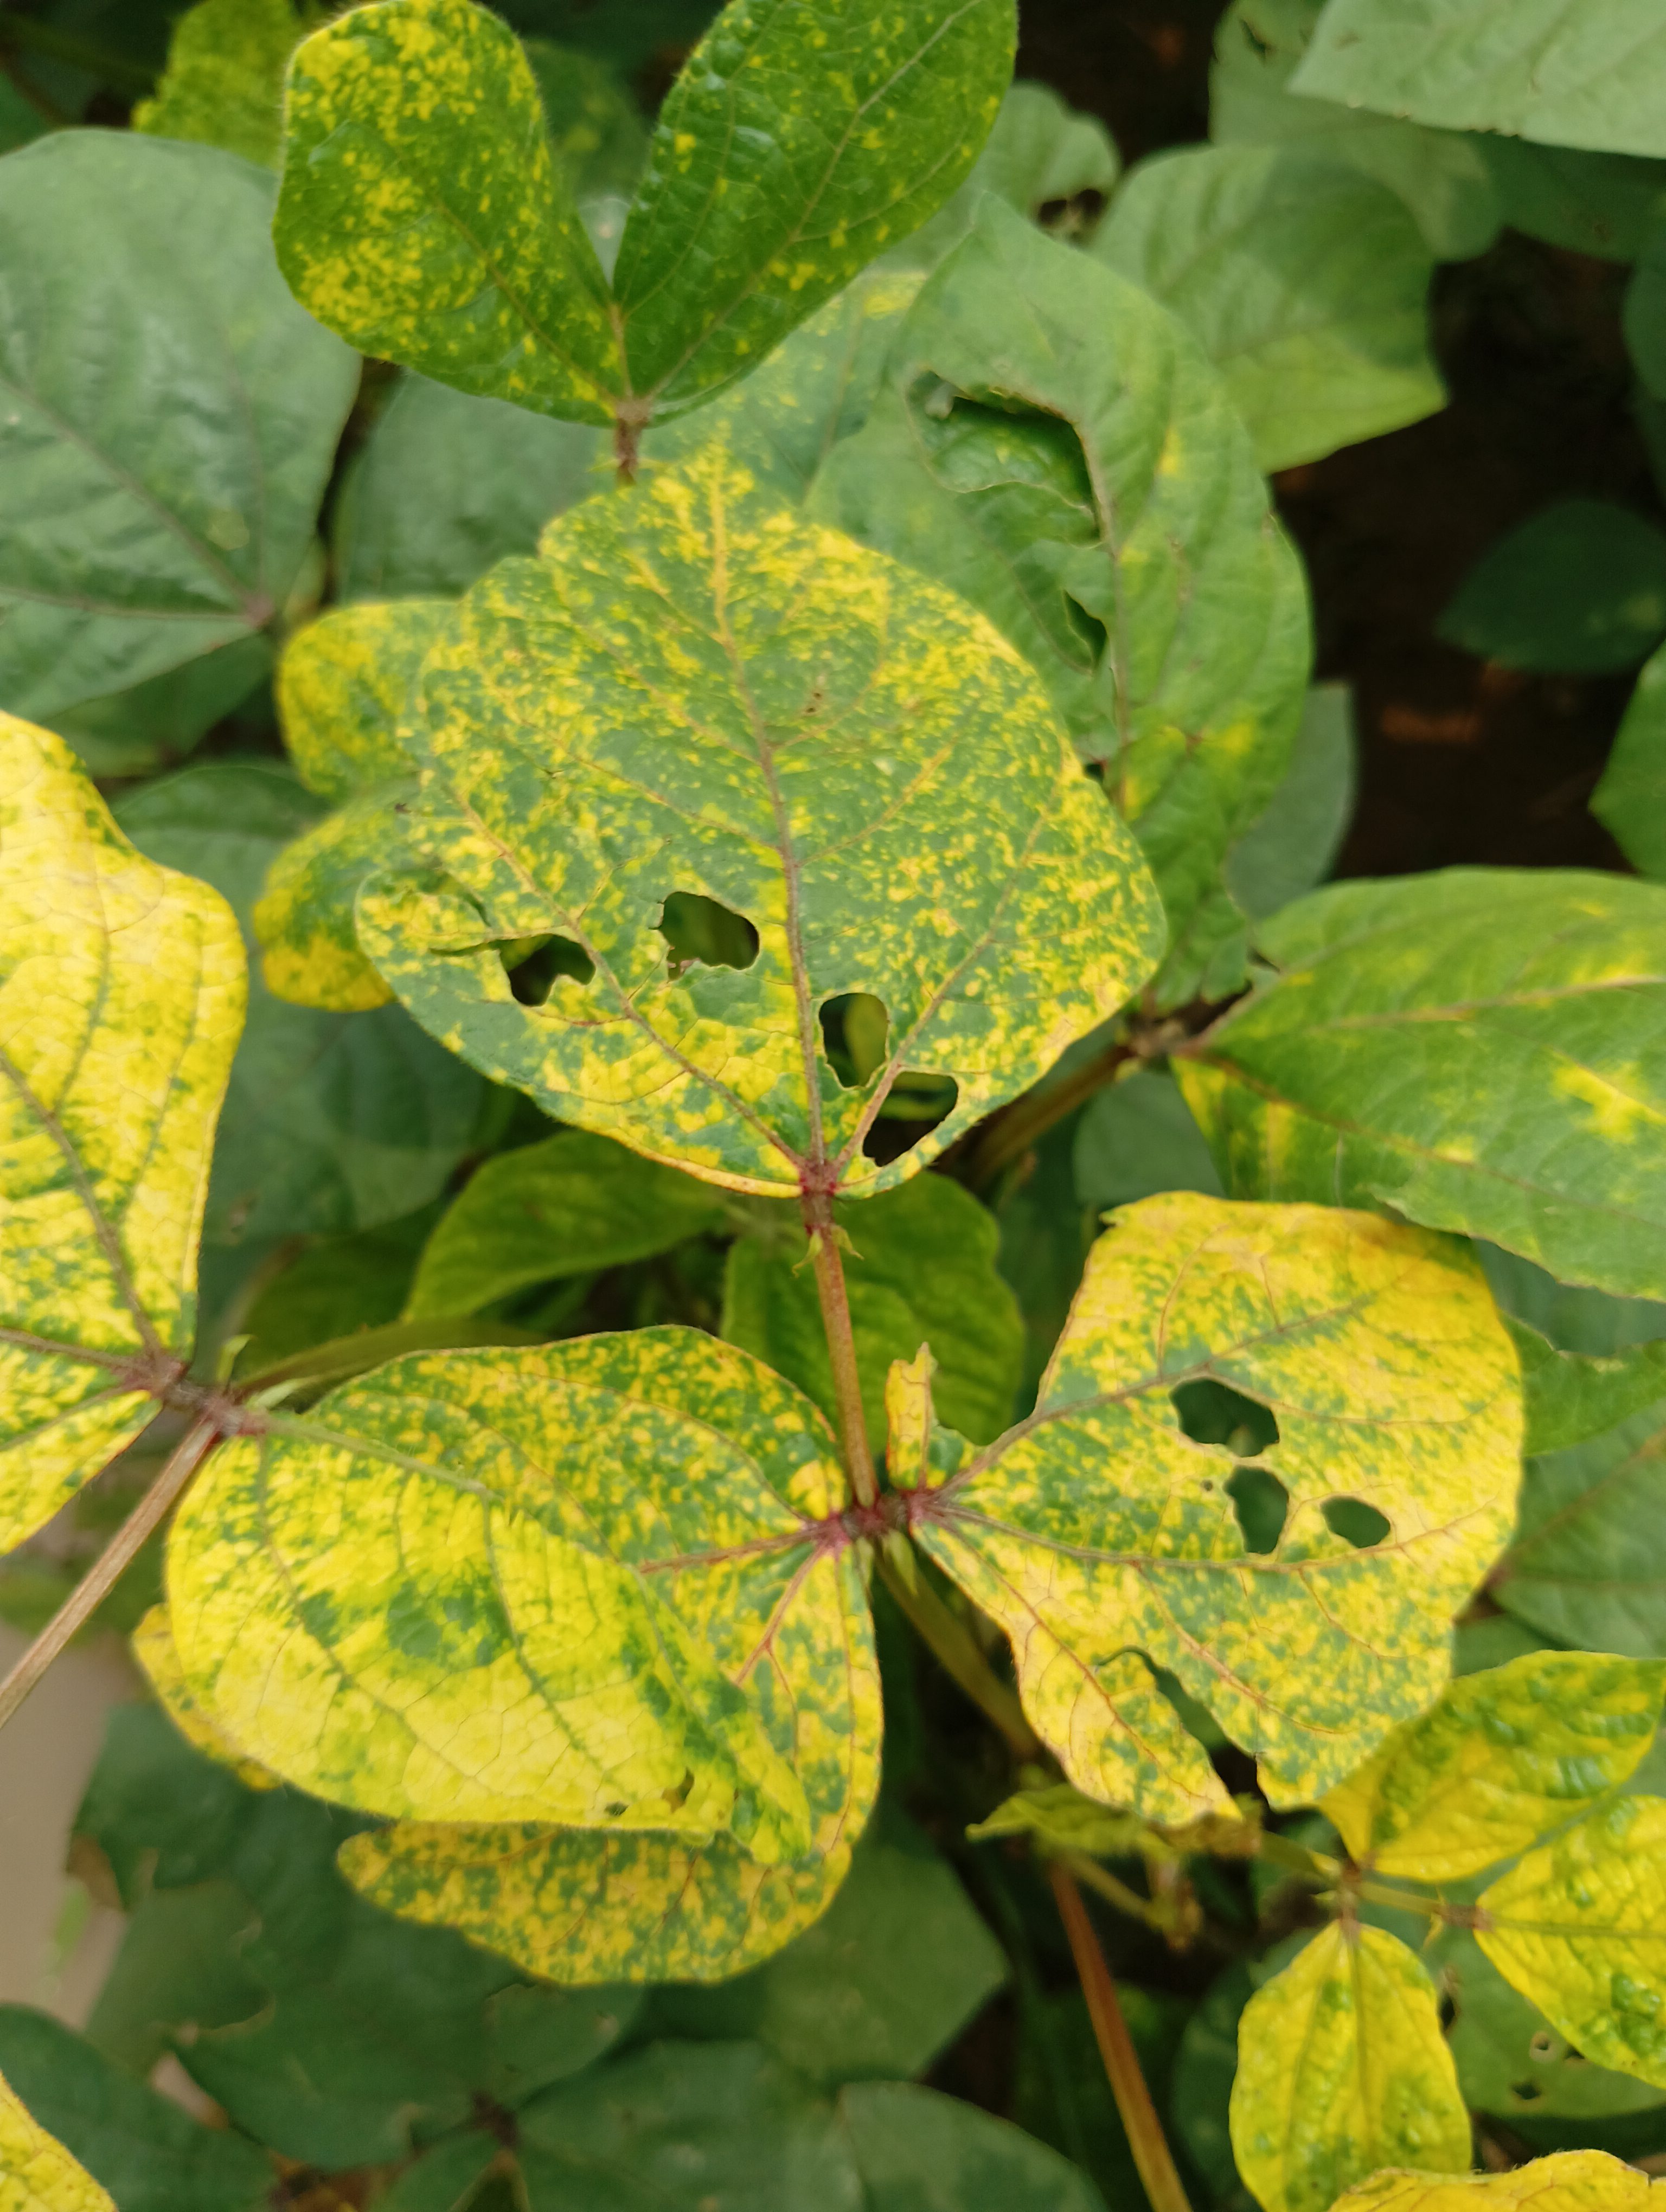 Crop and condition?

mungbean, yellow mosaic
